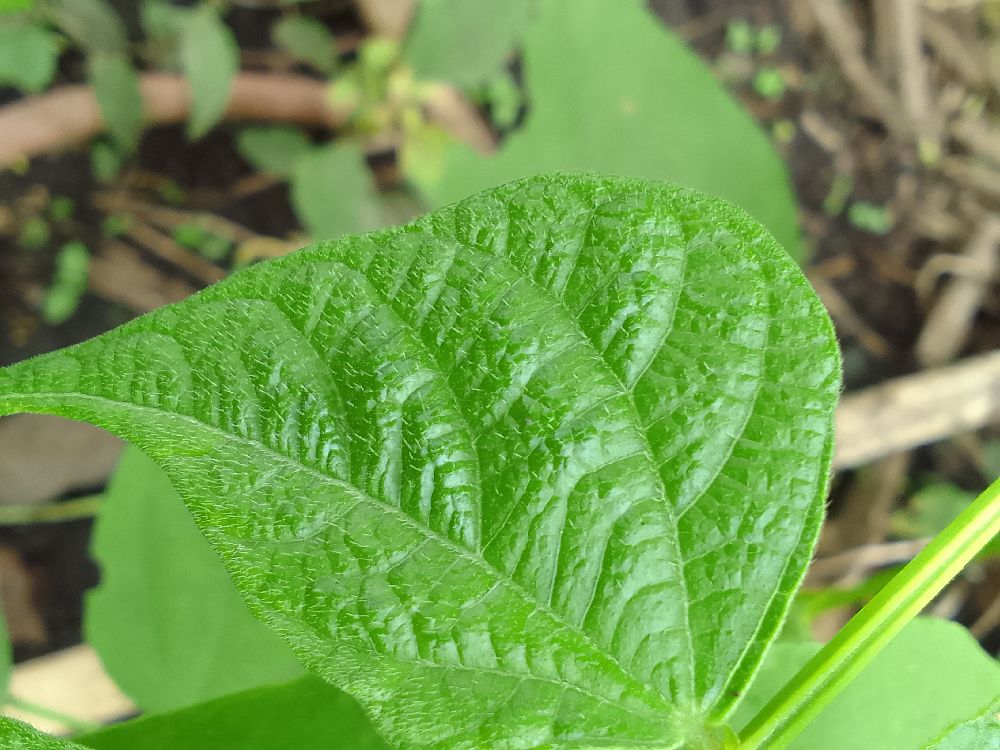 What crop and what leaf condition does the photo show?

common bean, healthy
